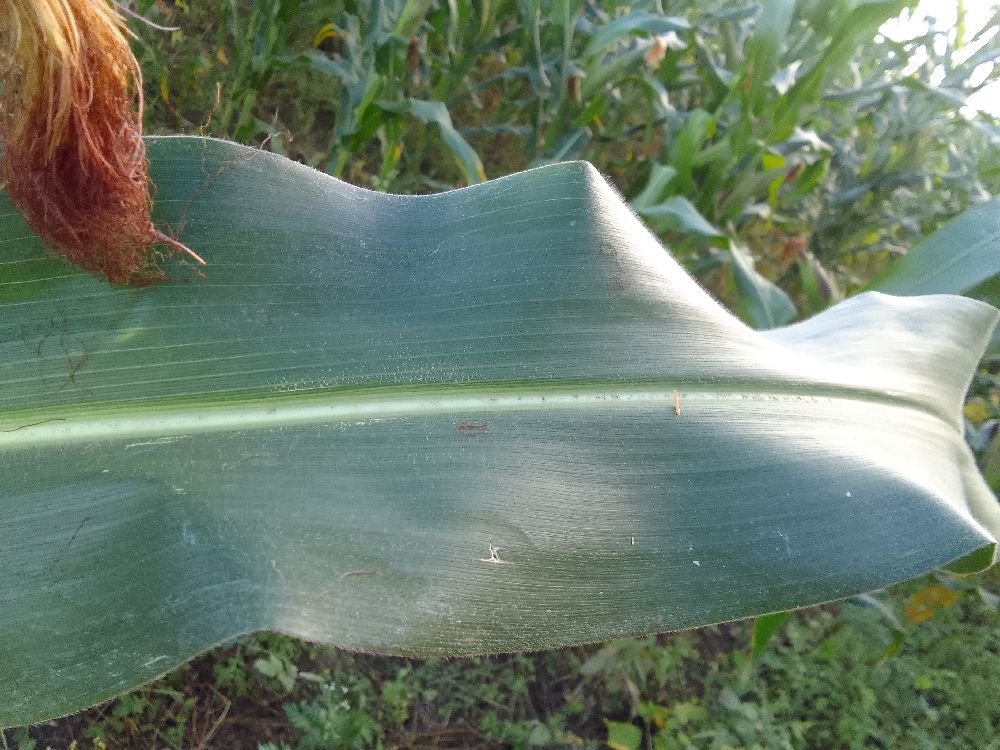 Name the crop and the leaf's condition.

maize, healthy
